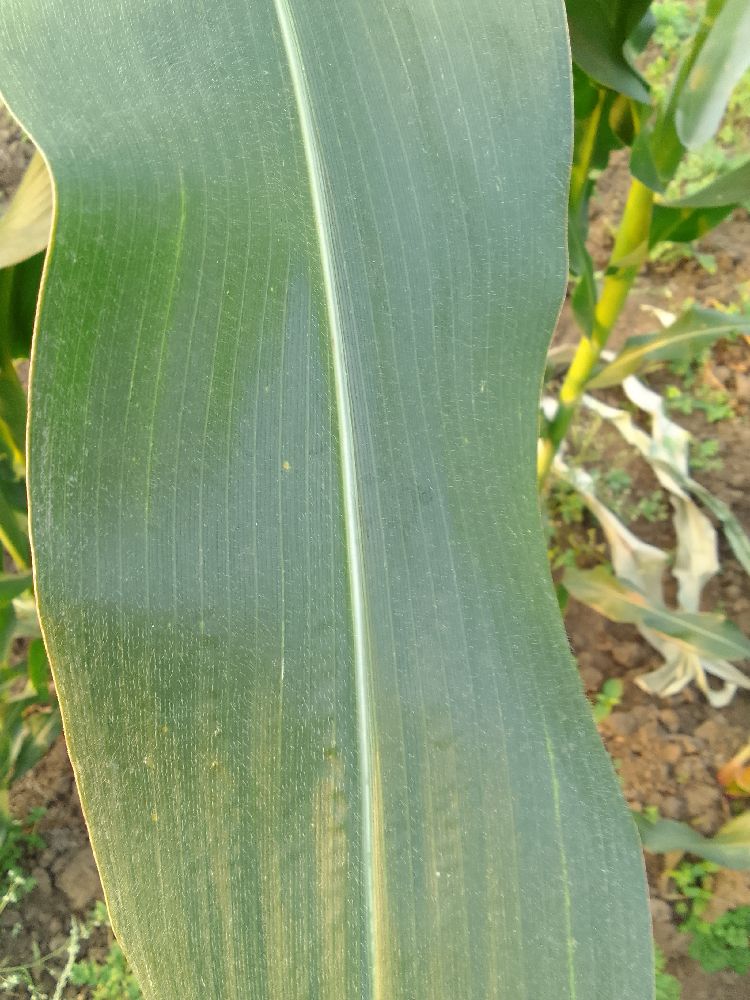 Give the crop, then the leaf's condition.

maize, healthy
